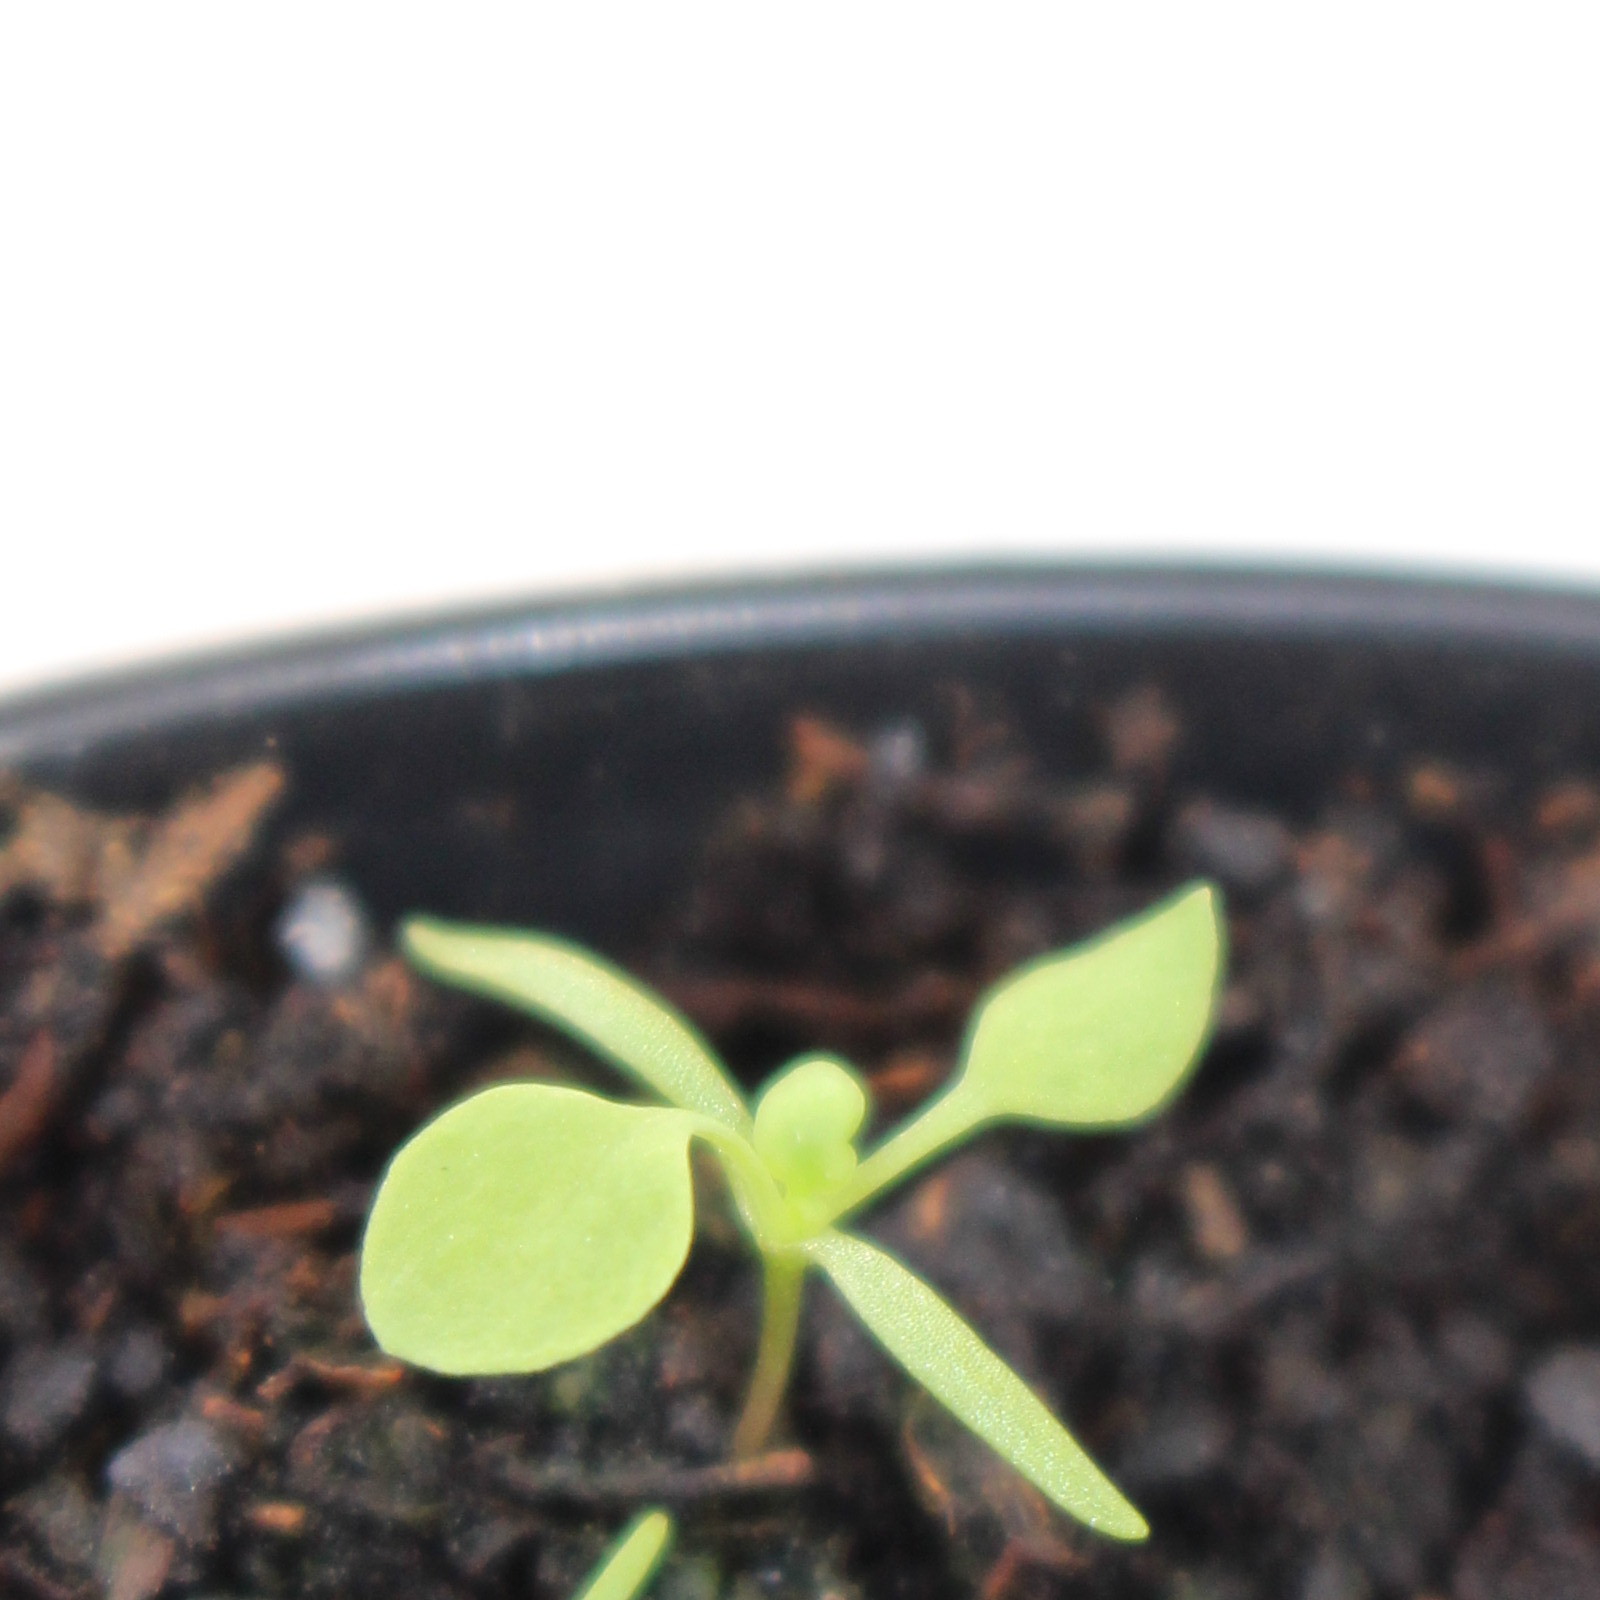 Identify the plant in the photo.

Papaver rhoeas
